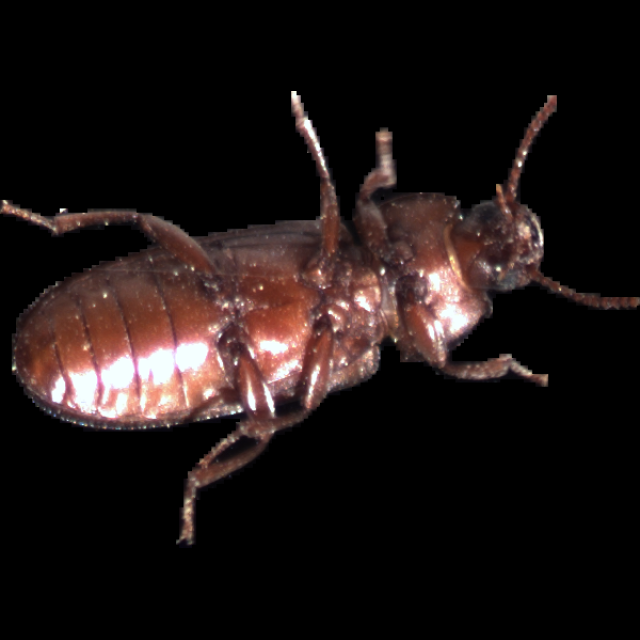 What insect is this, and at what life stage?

mealworm beetle
